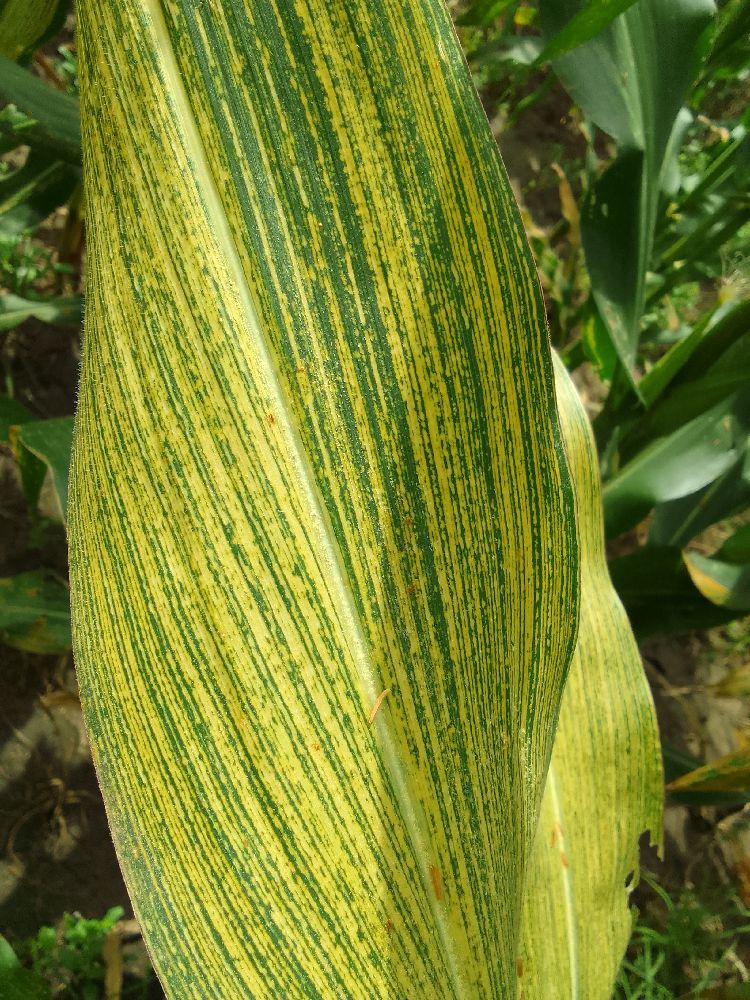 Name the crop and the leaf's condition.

maize, maize streak virus
